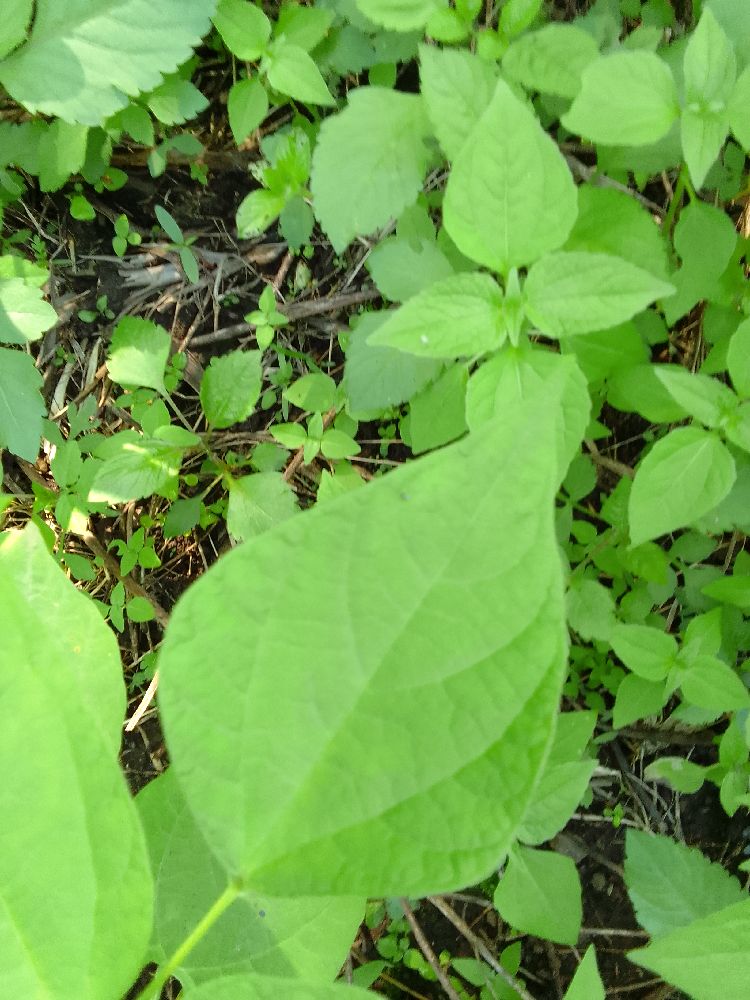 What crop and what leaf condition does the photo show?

common bean, healthy
